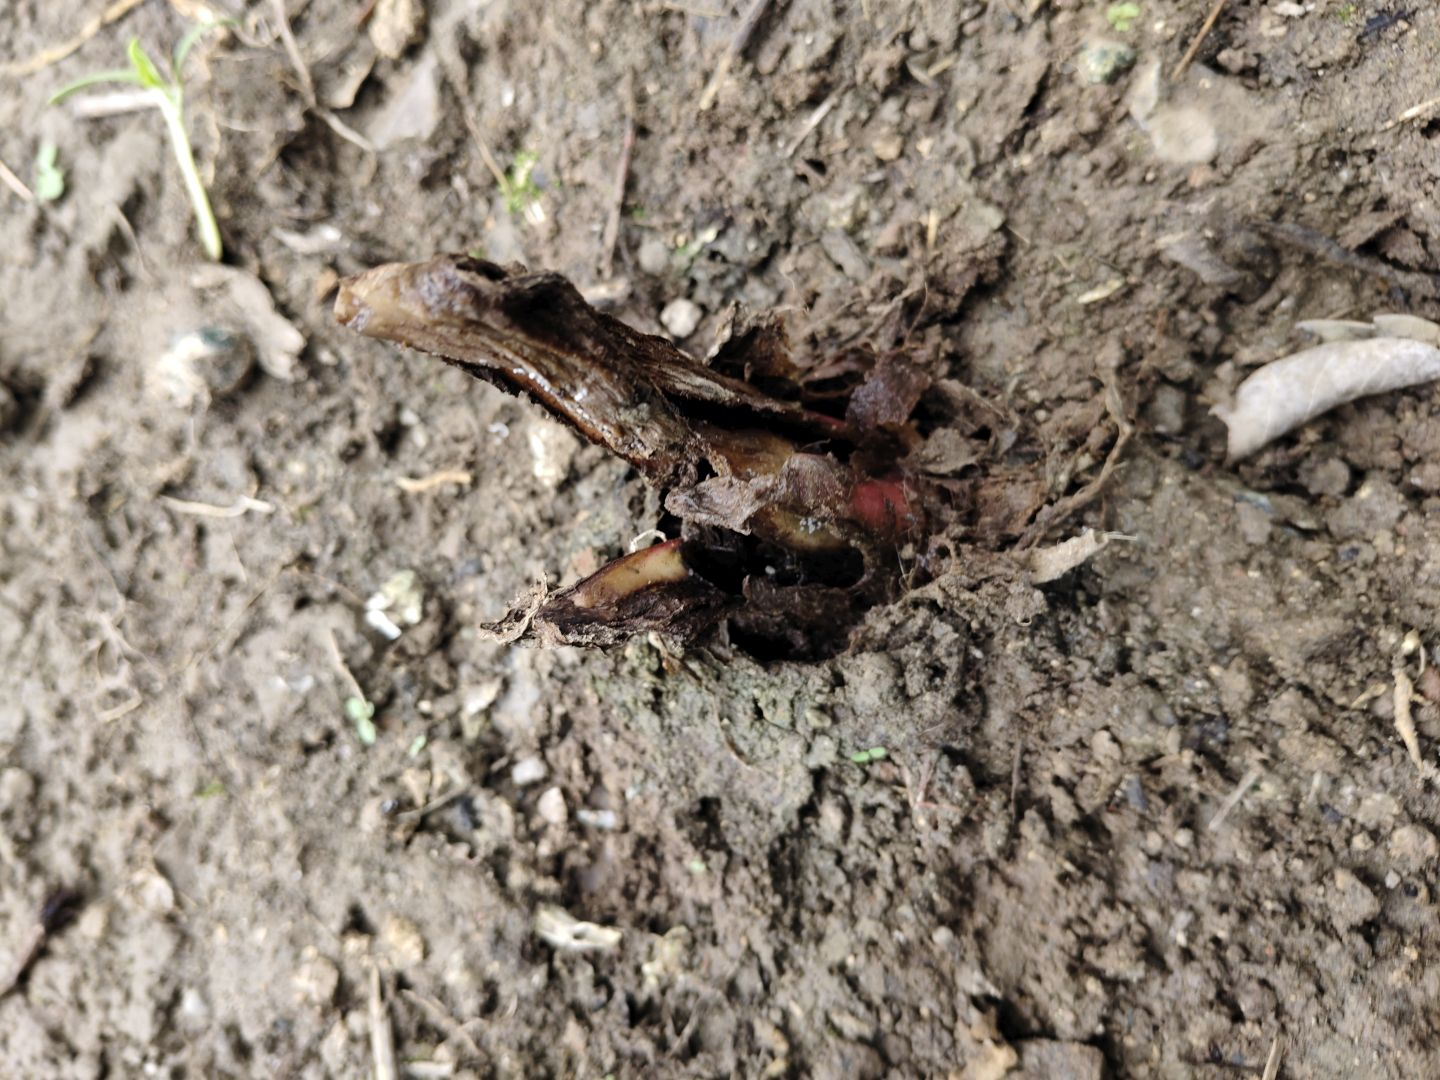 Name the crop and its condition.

taro, root rot
